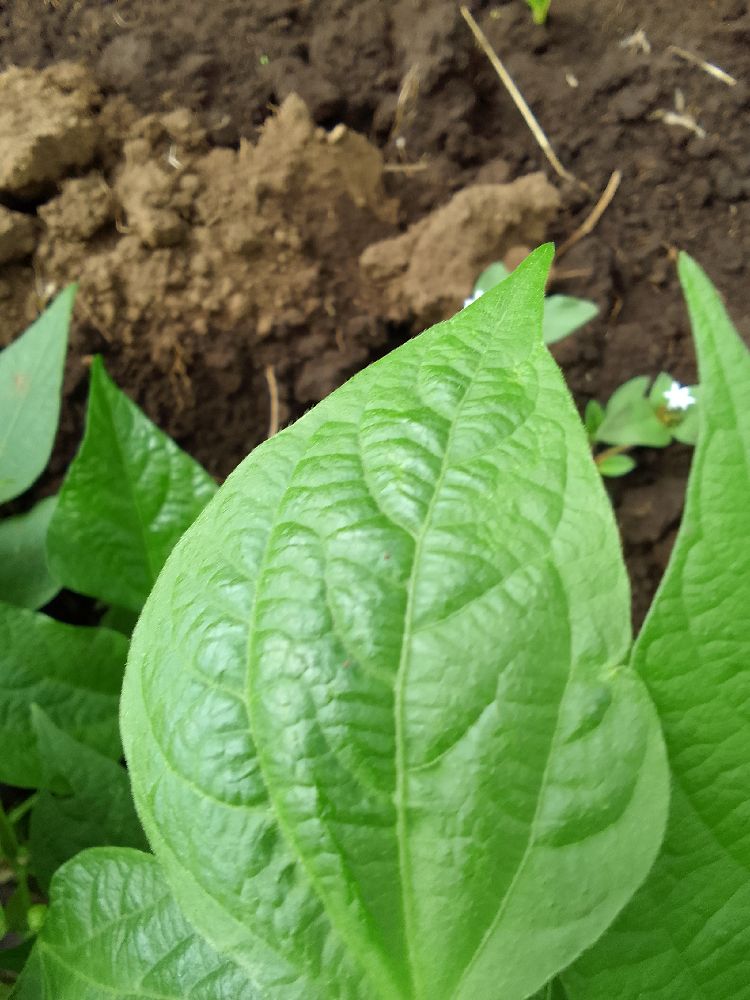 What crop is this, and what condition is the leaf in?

common bean, healthy
